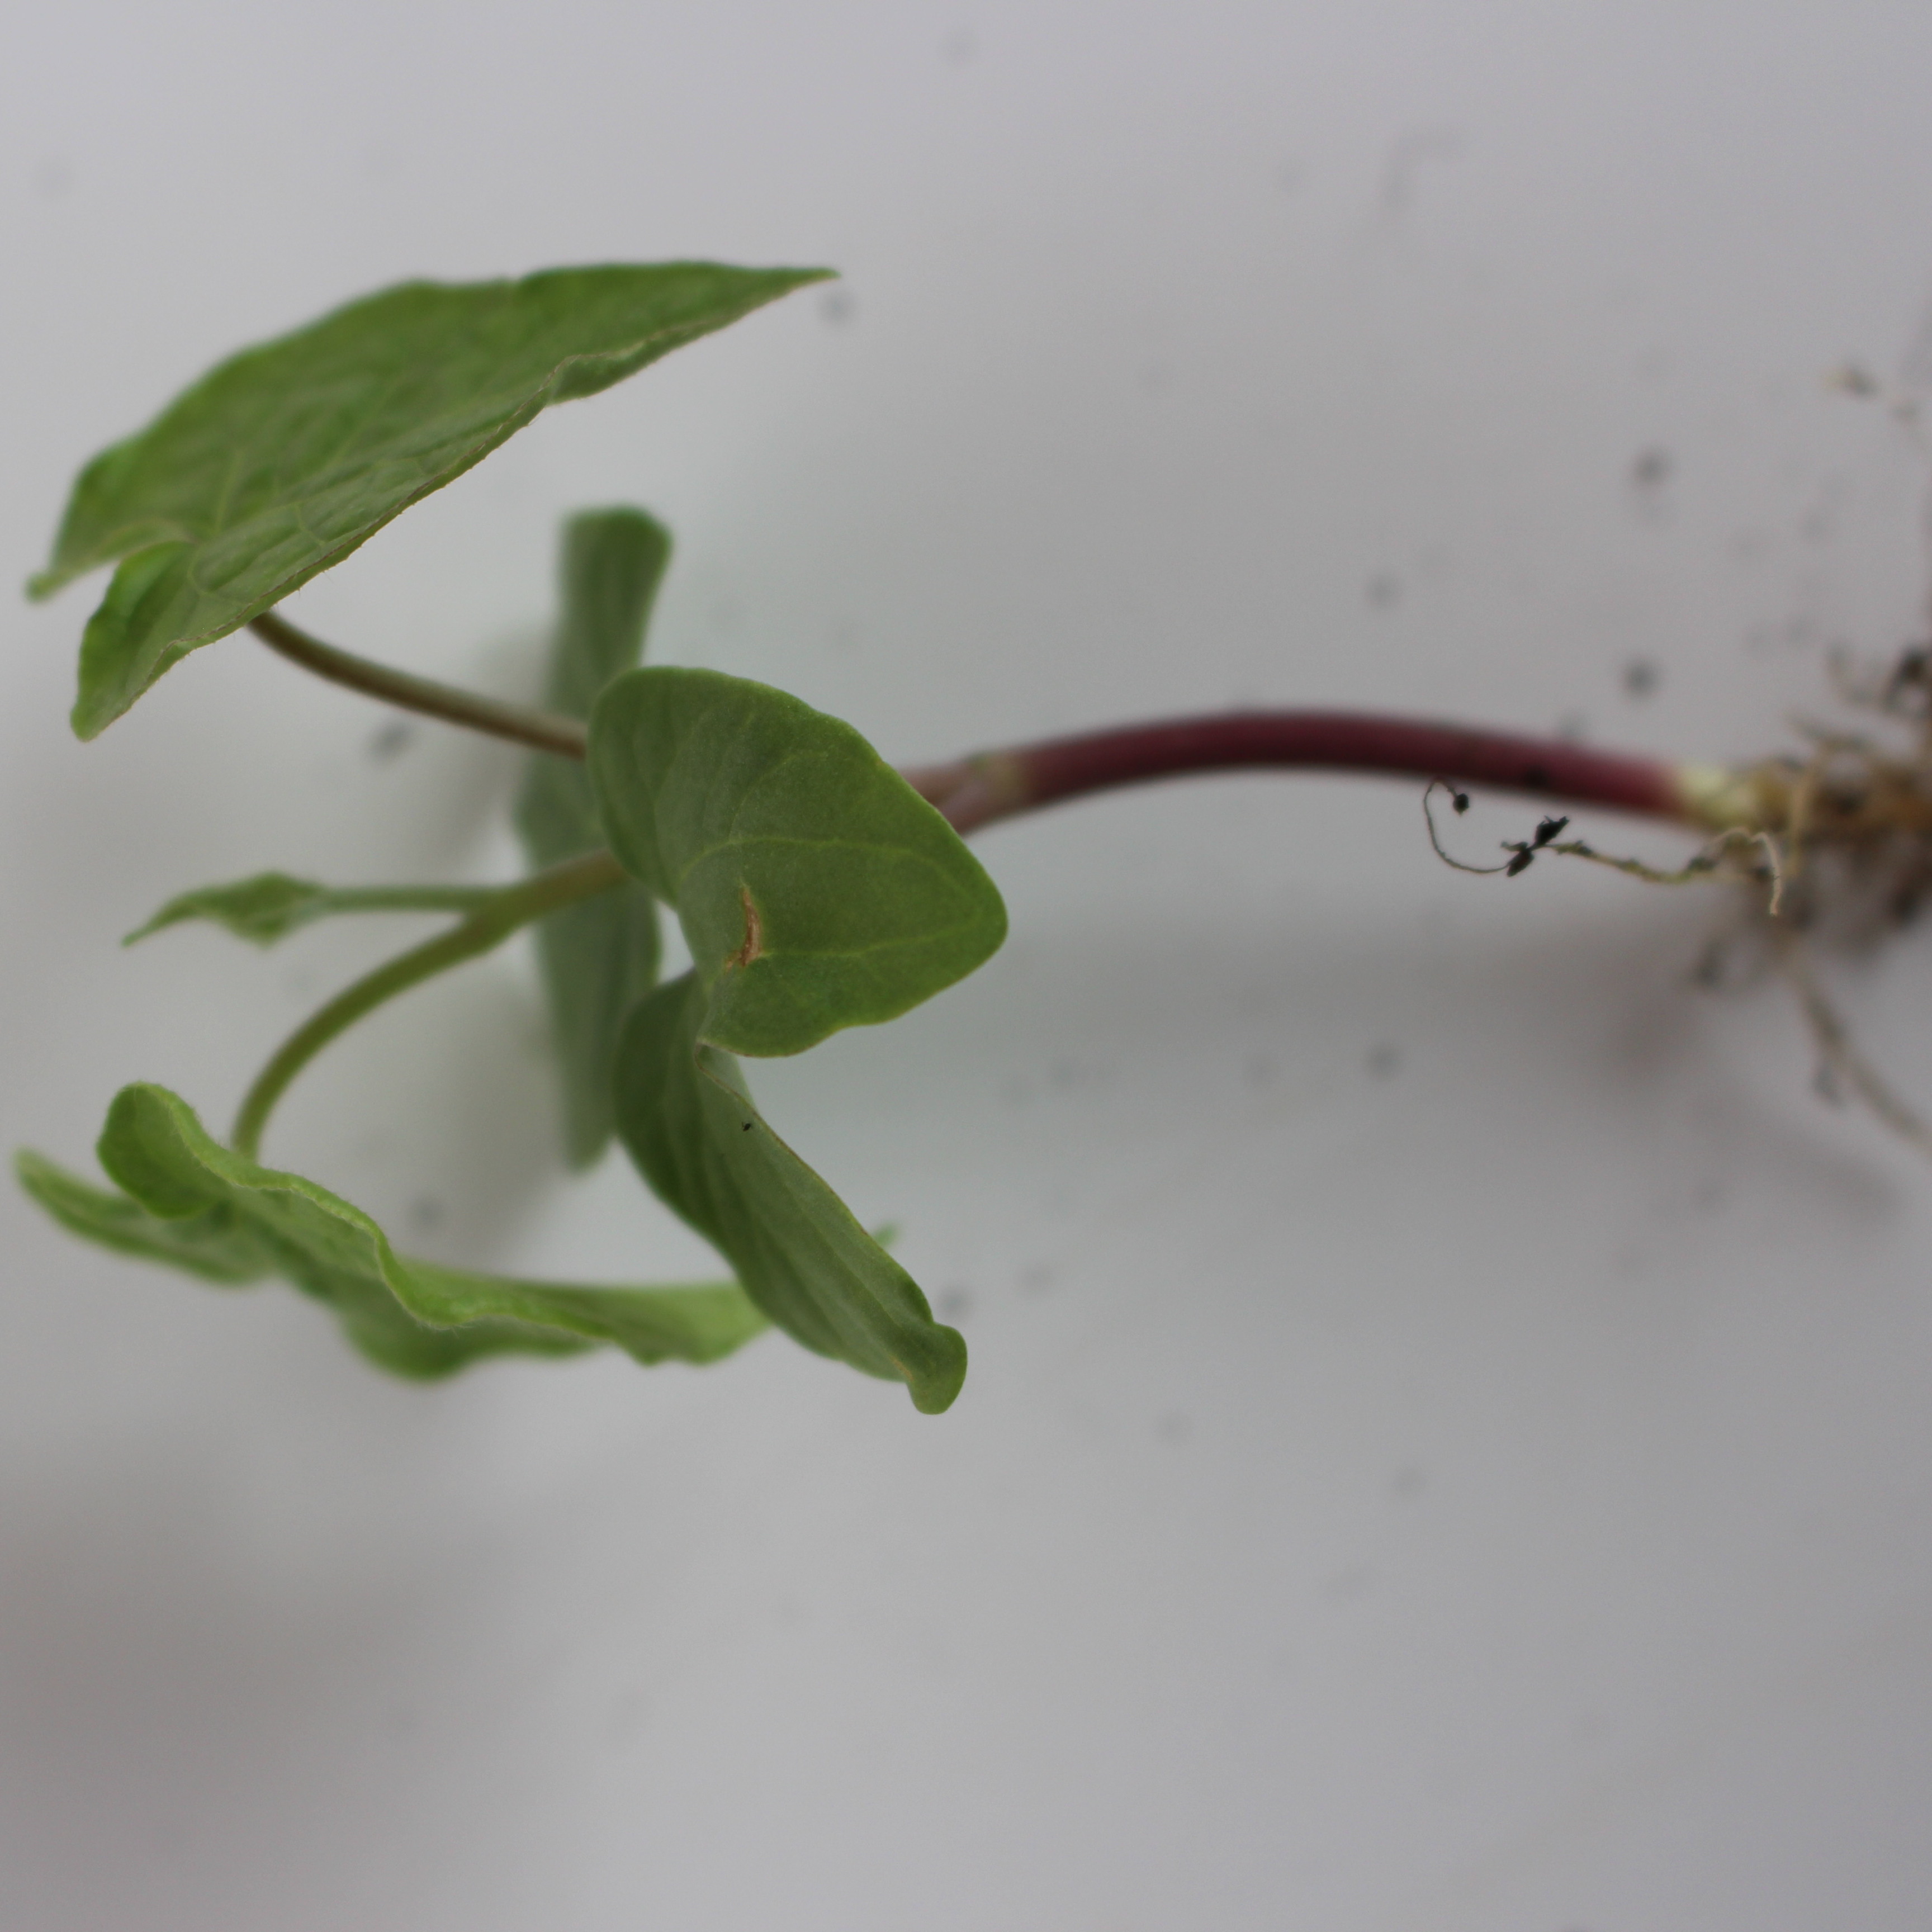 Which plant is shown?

Convolvulus arvensis
